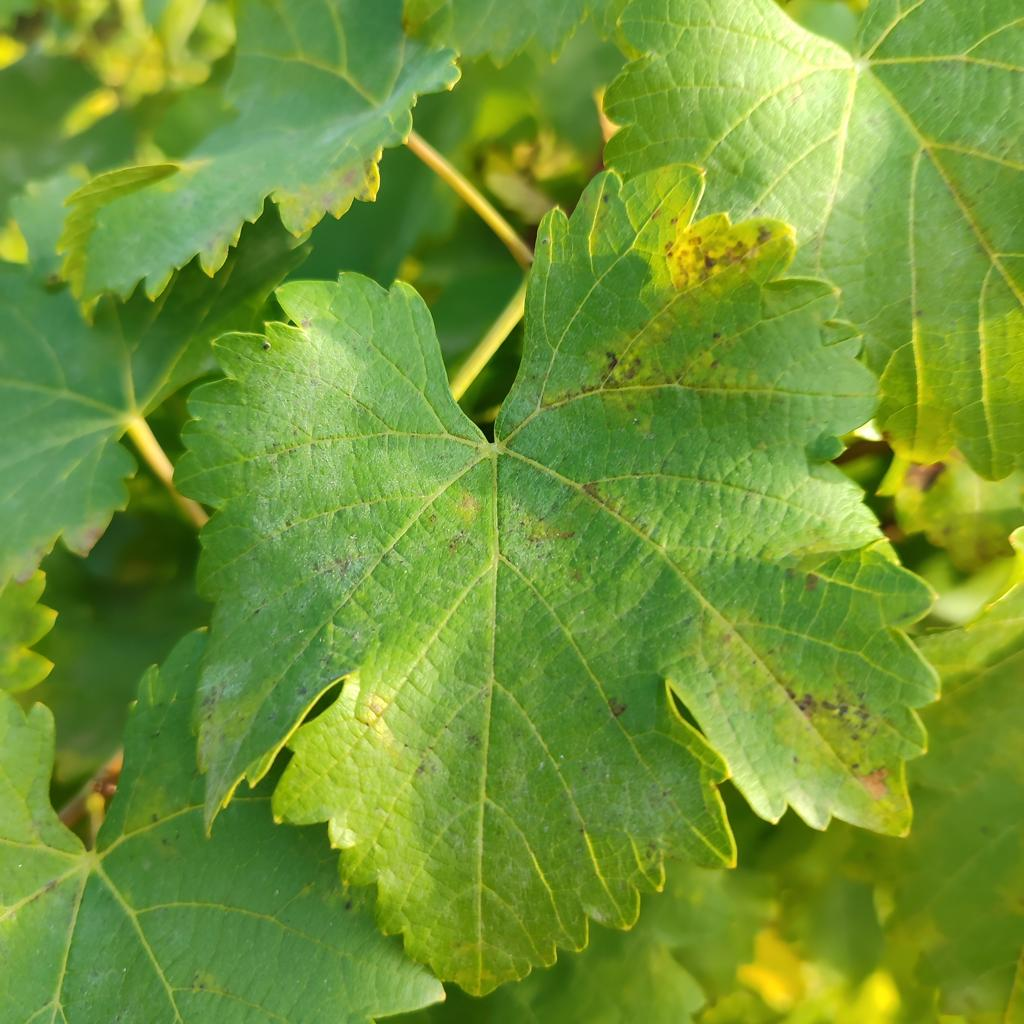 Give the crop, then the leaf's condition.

grapevine, powdery mildew
